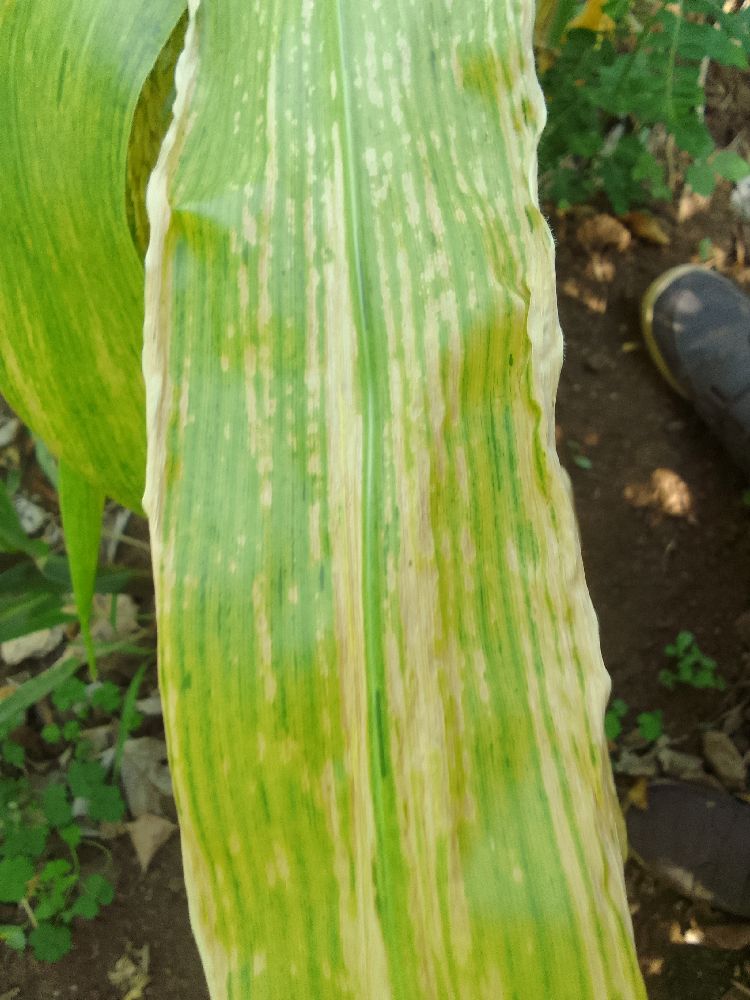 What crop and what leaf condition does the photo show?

maize, maize lethal necrosis
